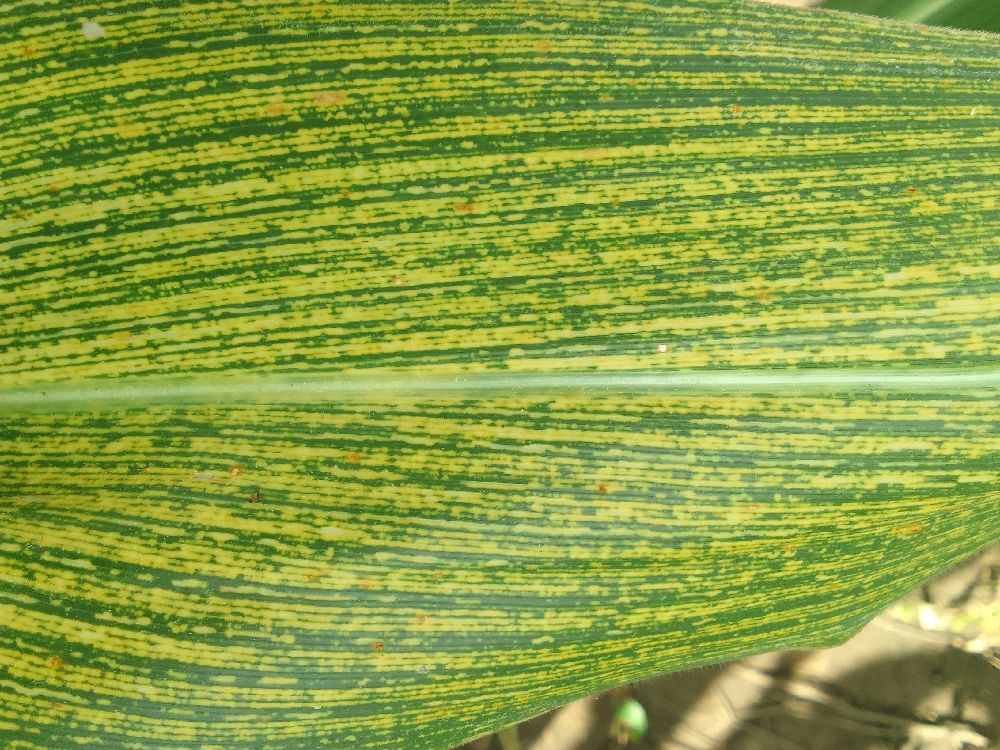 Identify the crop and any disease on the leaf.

maize, maize streak virus
